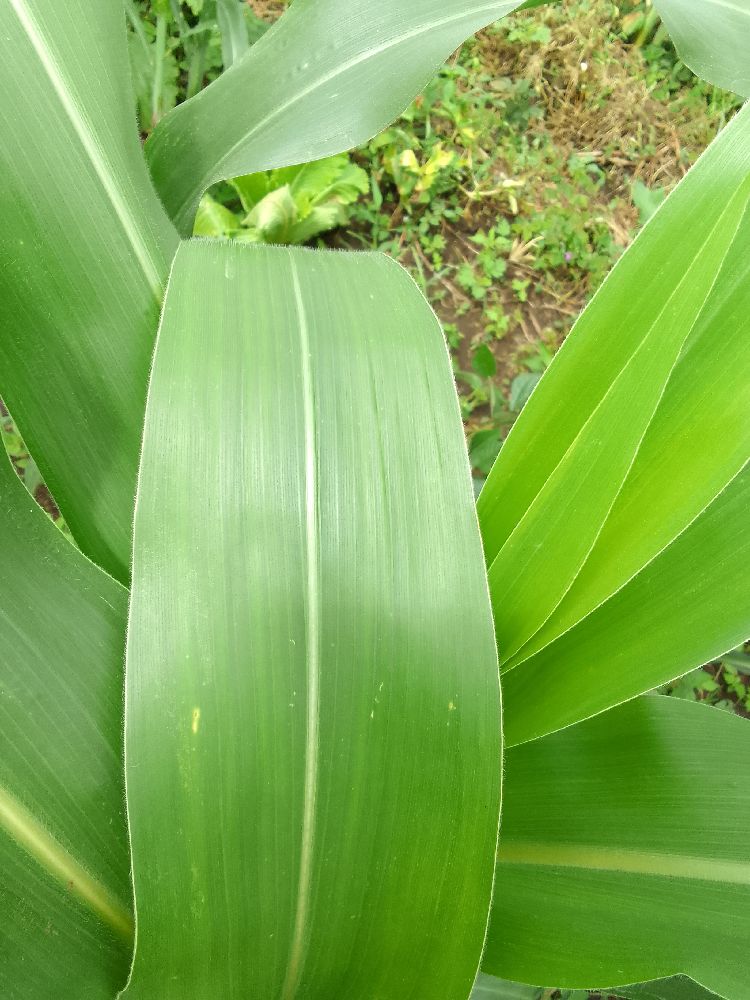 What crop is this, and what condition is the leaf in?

maize, healthy
